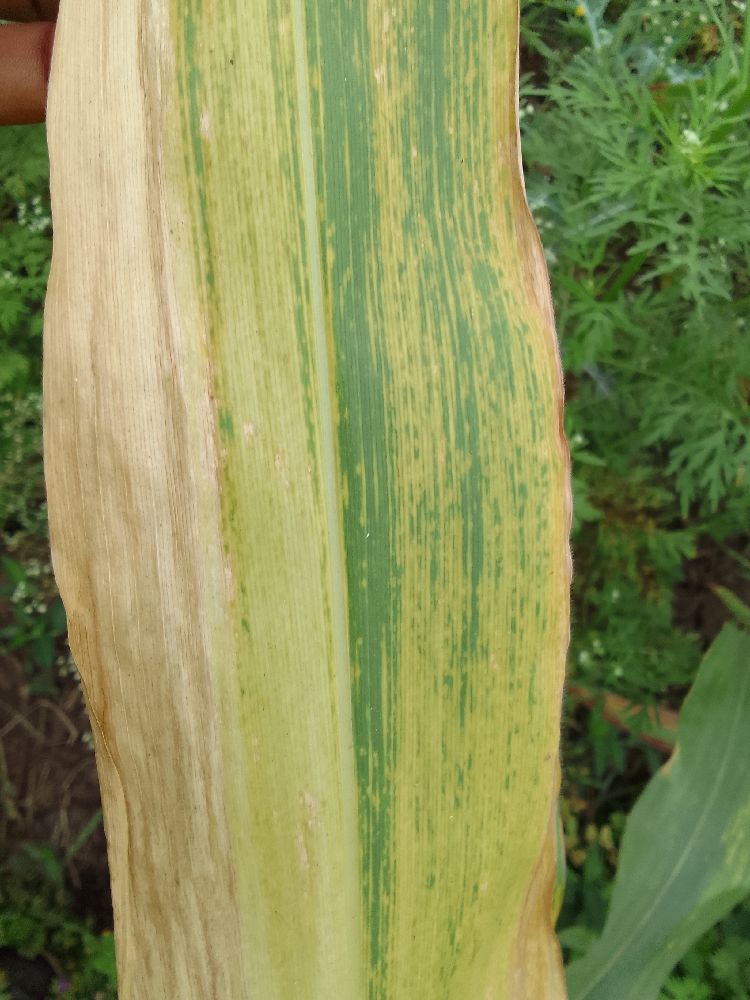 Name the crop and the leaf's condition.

maize, maize lethal necrosis
